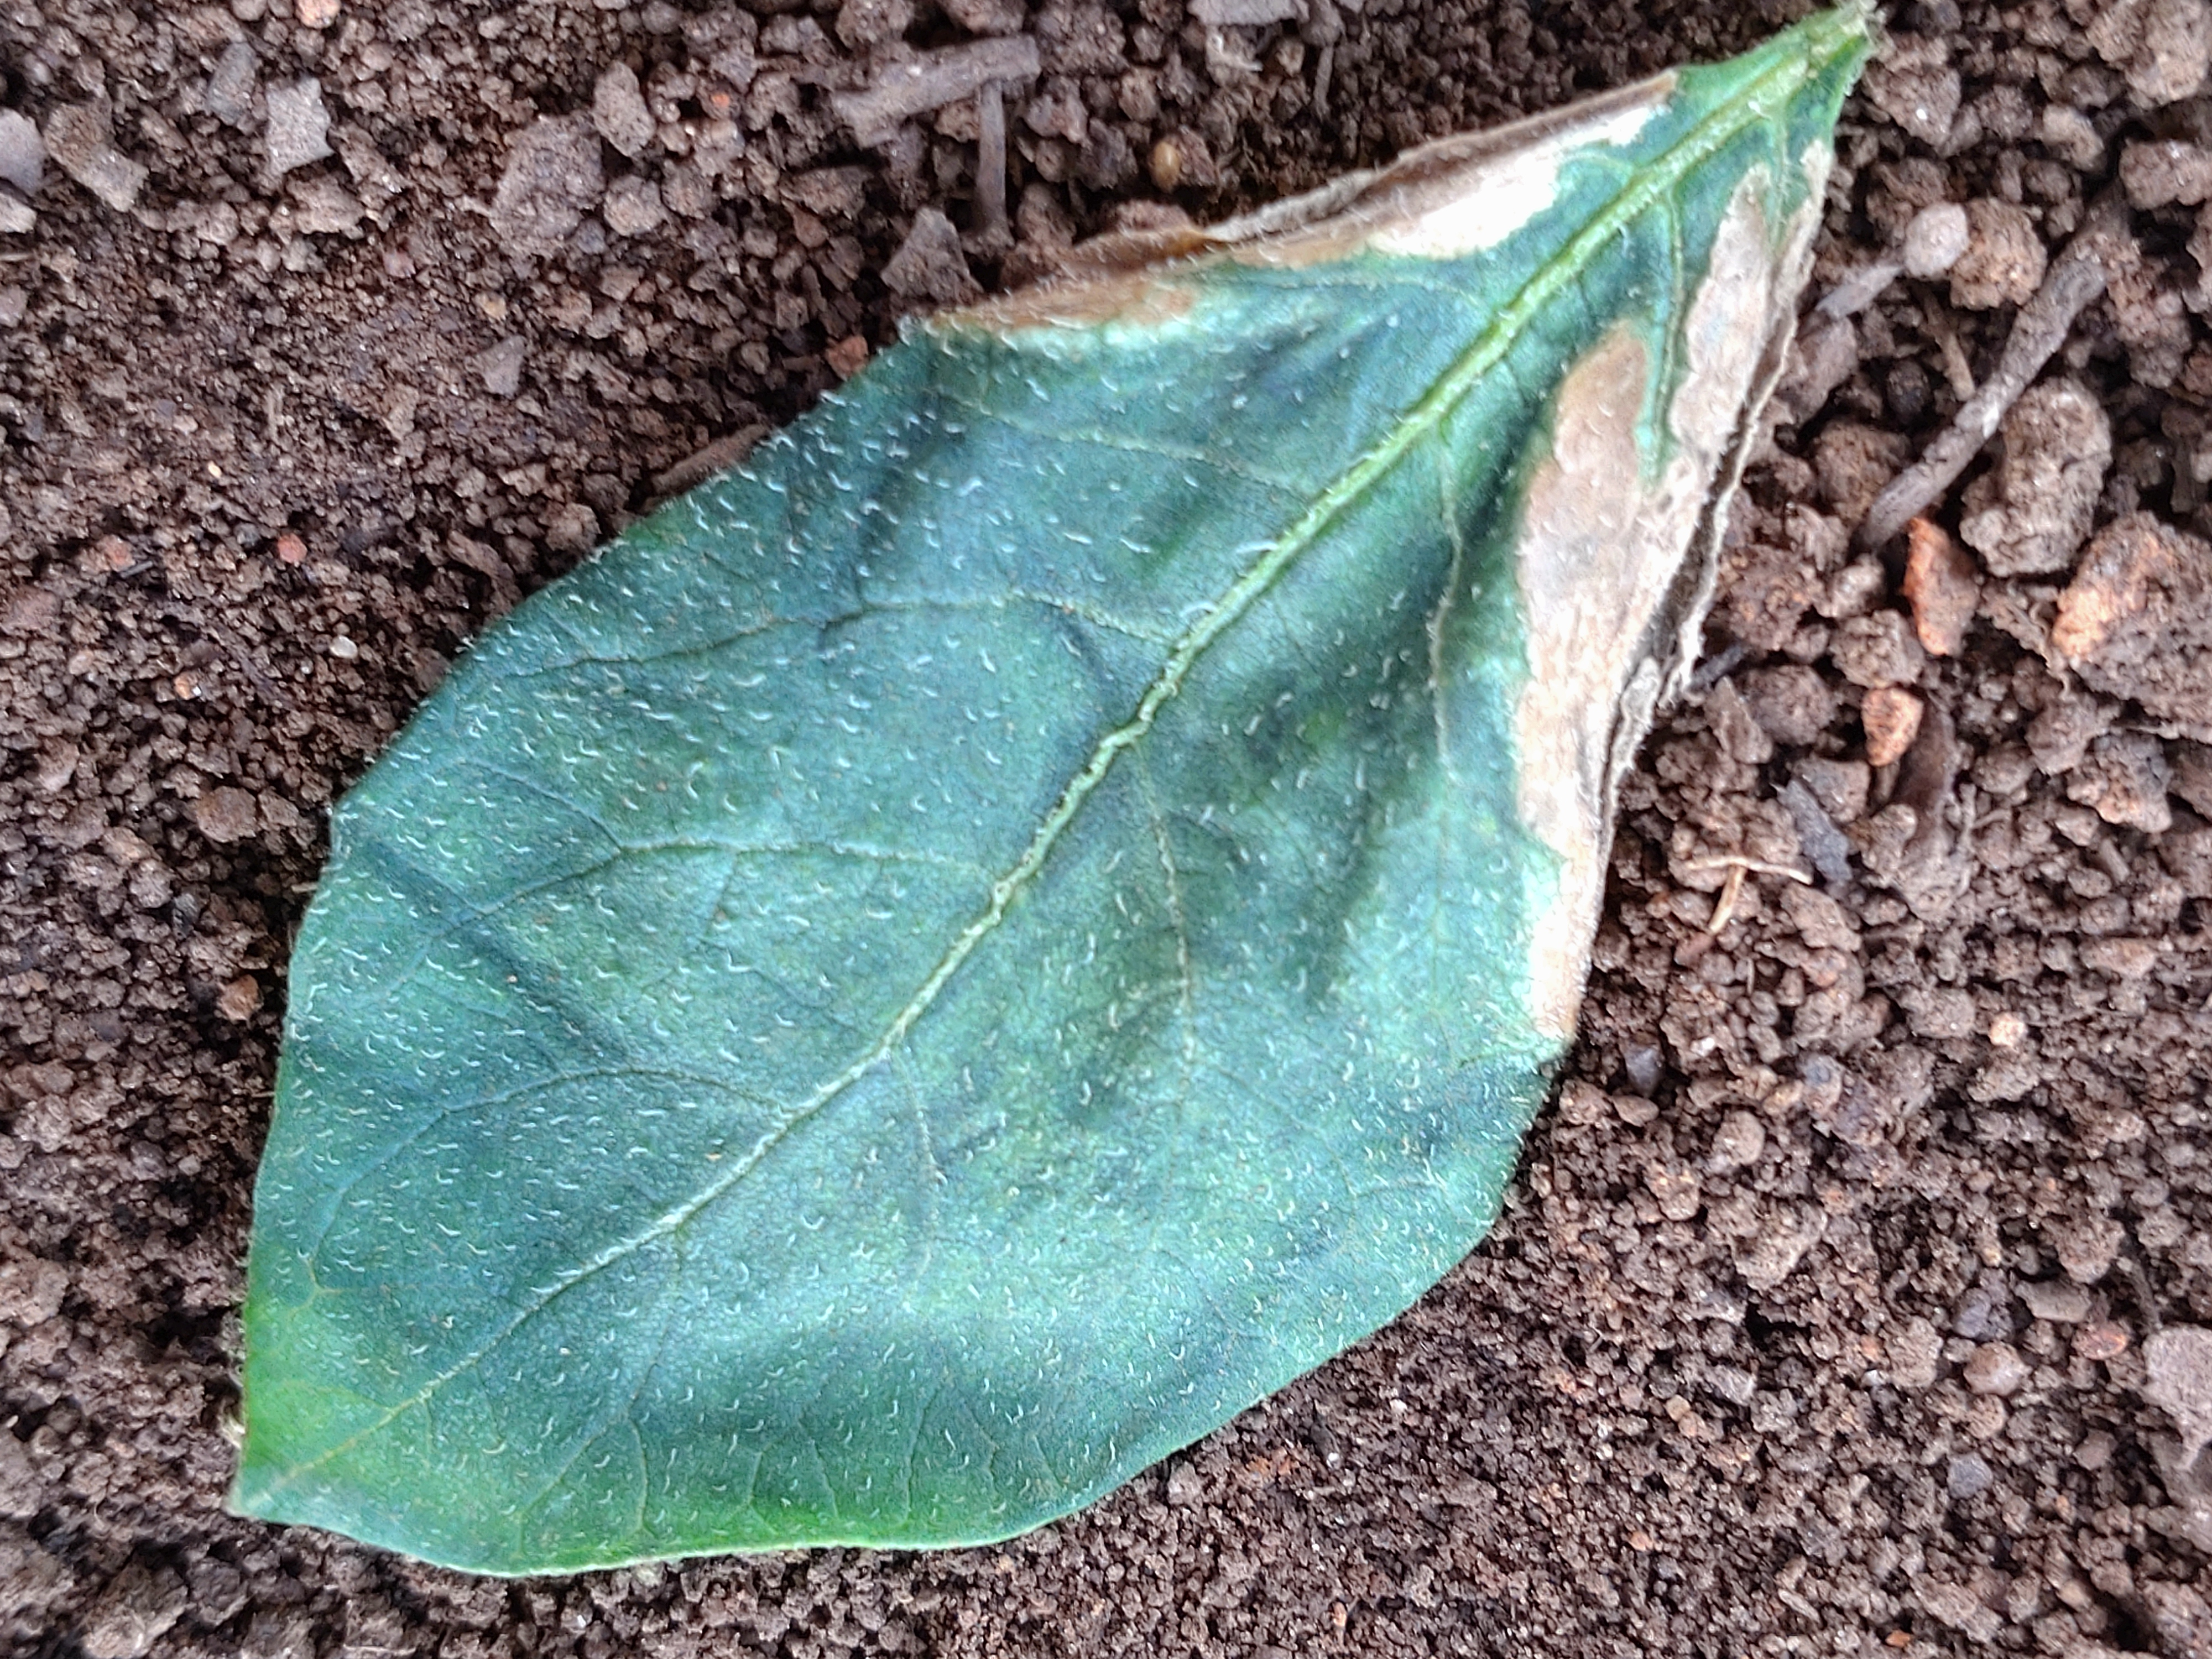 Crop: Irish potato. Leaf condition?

early blight
